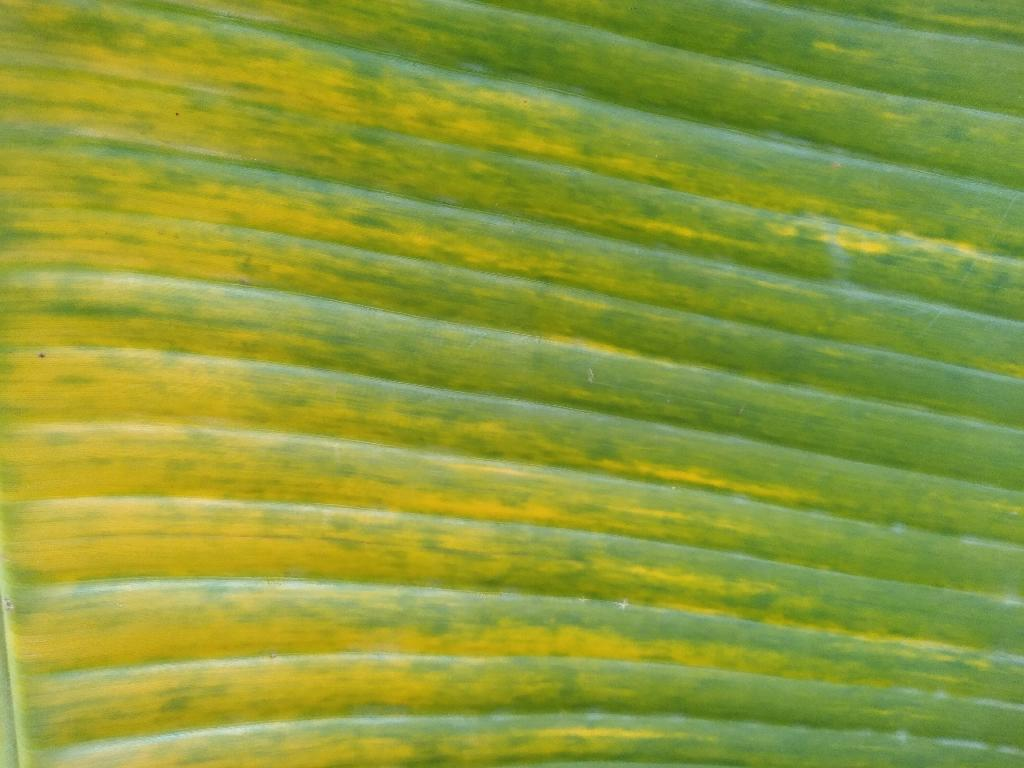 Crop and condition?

banana, fusarium wilt race 1
